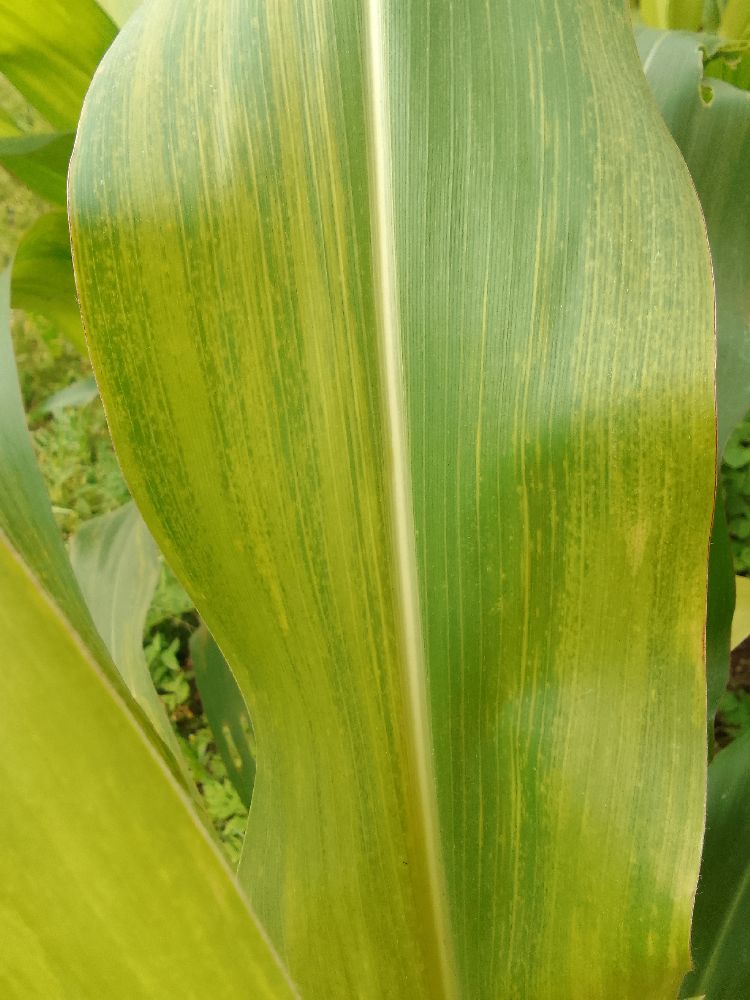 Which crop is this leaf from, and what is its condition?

maize, maize lethal necrosis
